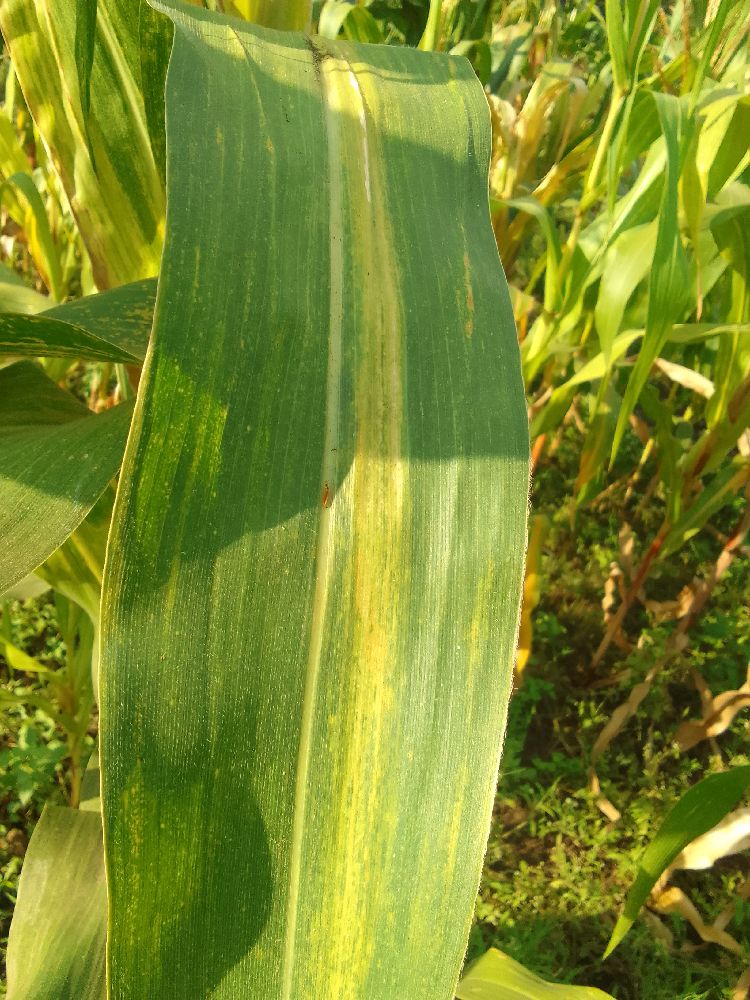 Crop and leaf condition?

maize, maize lethal necrosis
